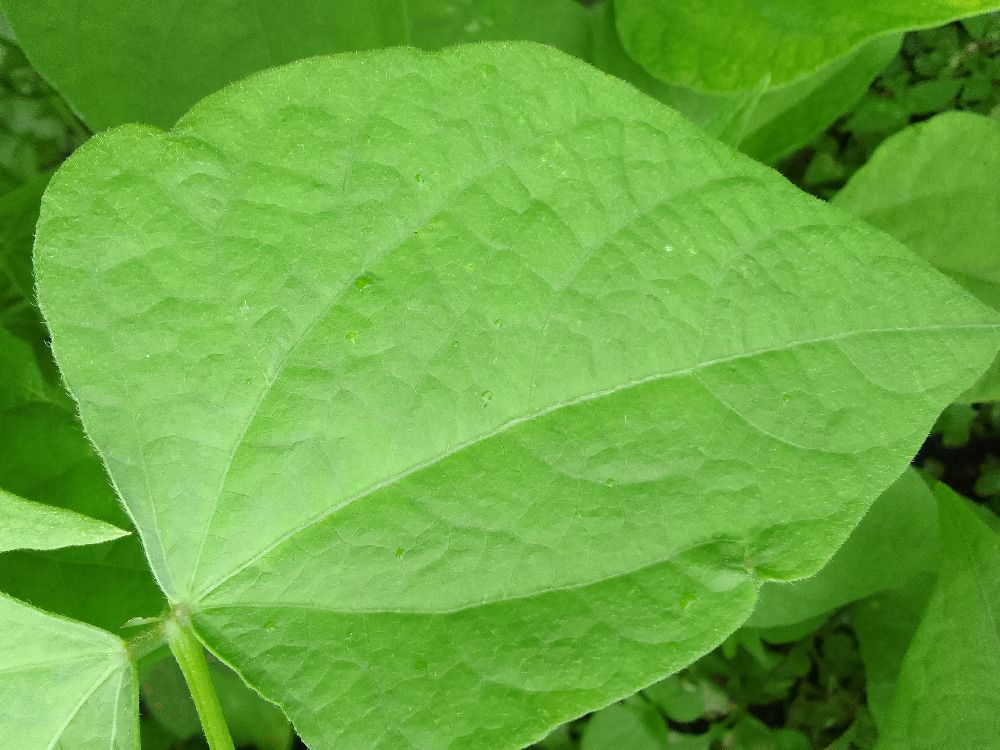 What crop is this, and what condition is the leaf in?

common bean, healthy
